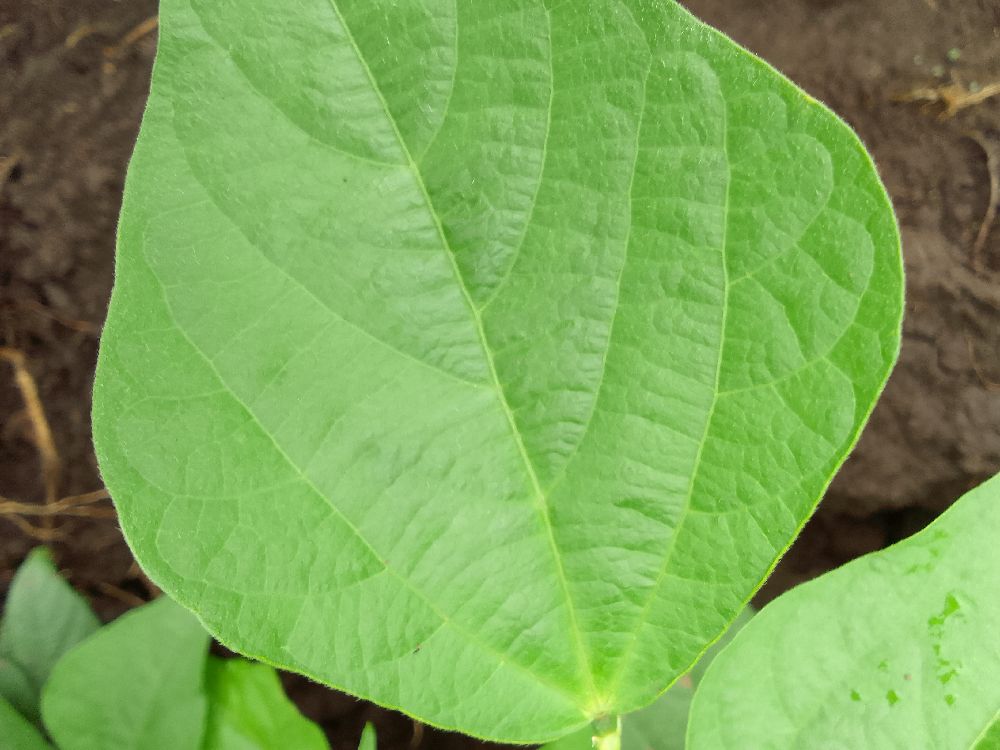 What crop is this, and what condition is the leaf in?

common bean, healthy
